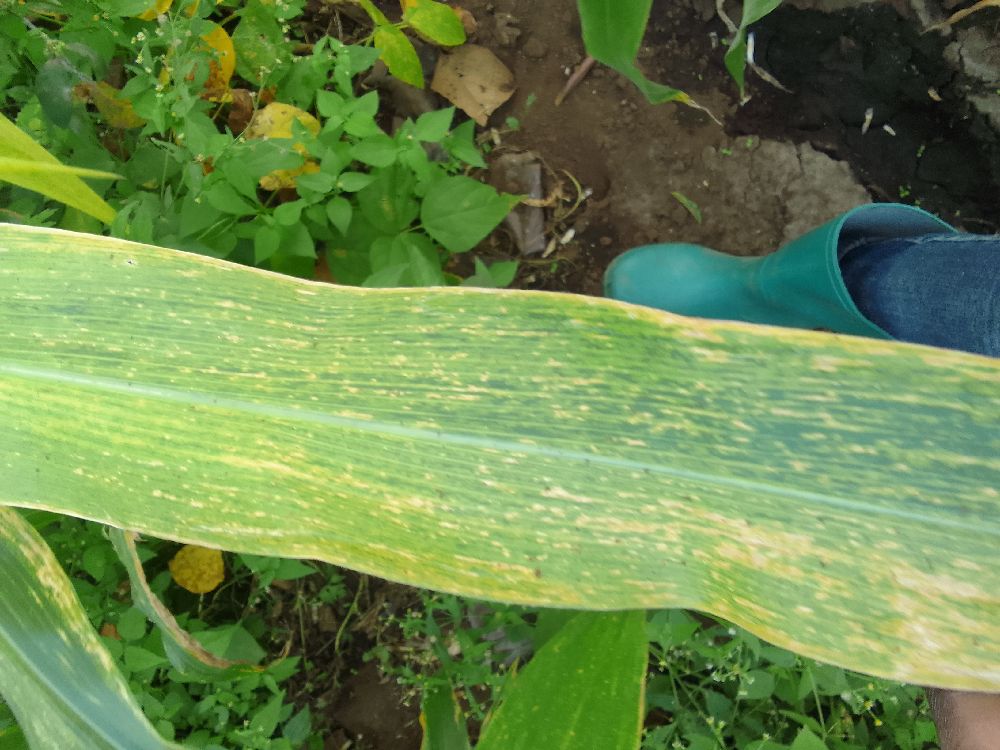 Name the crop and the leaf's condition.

maize, maize lethal necrosis
